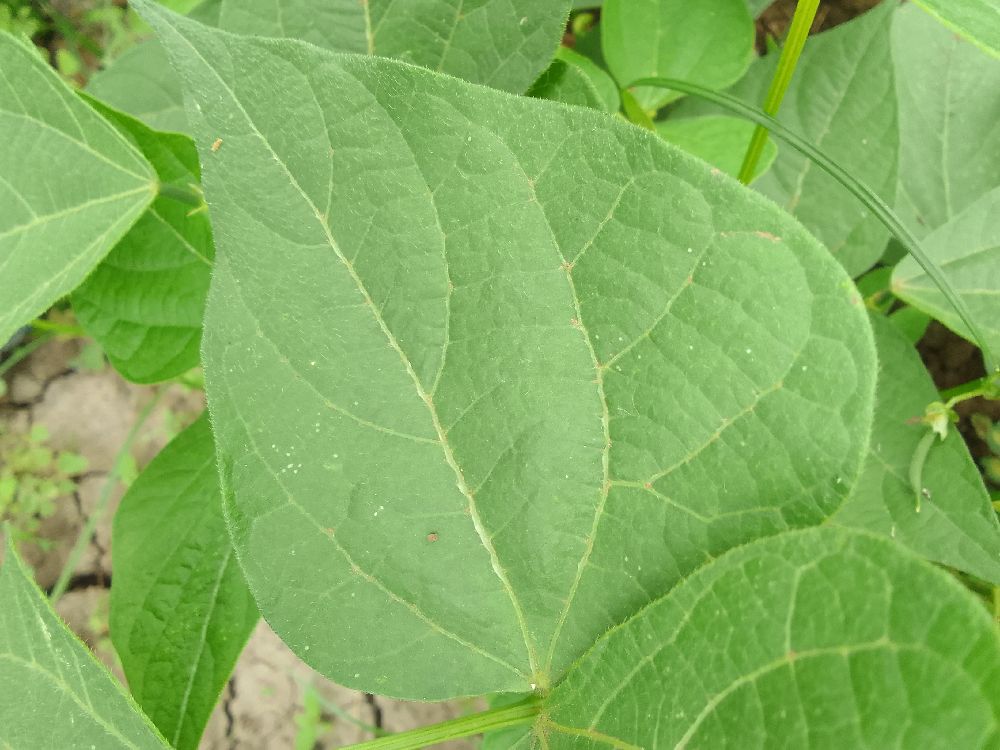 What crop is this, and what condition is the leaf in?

common bean, healthy
